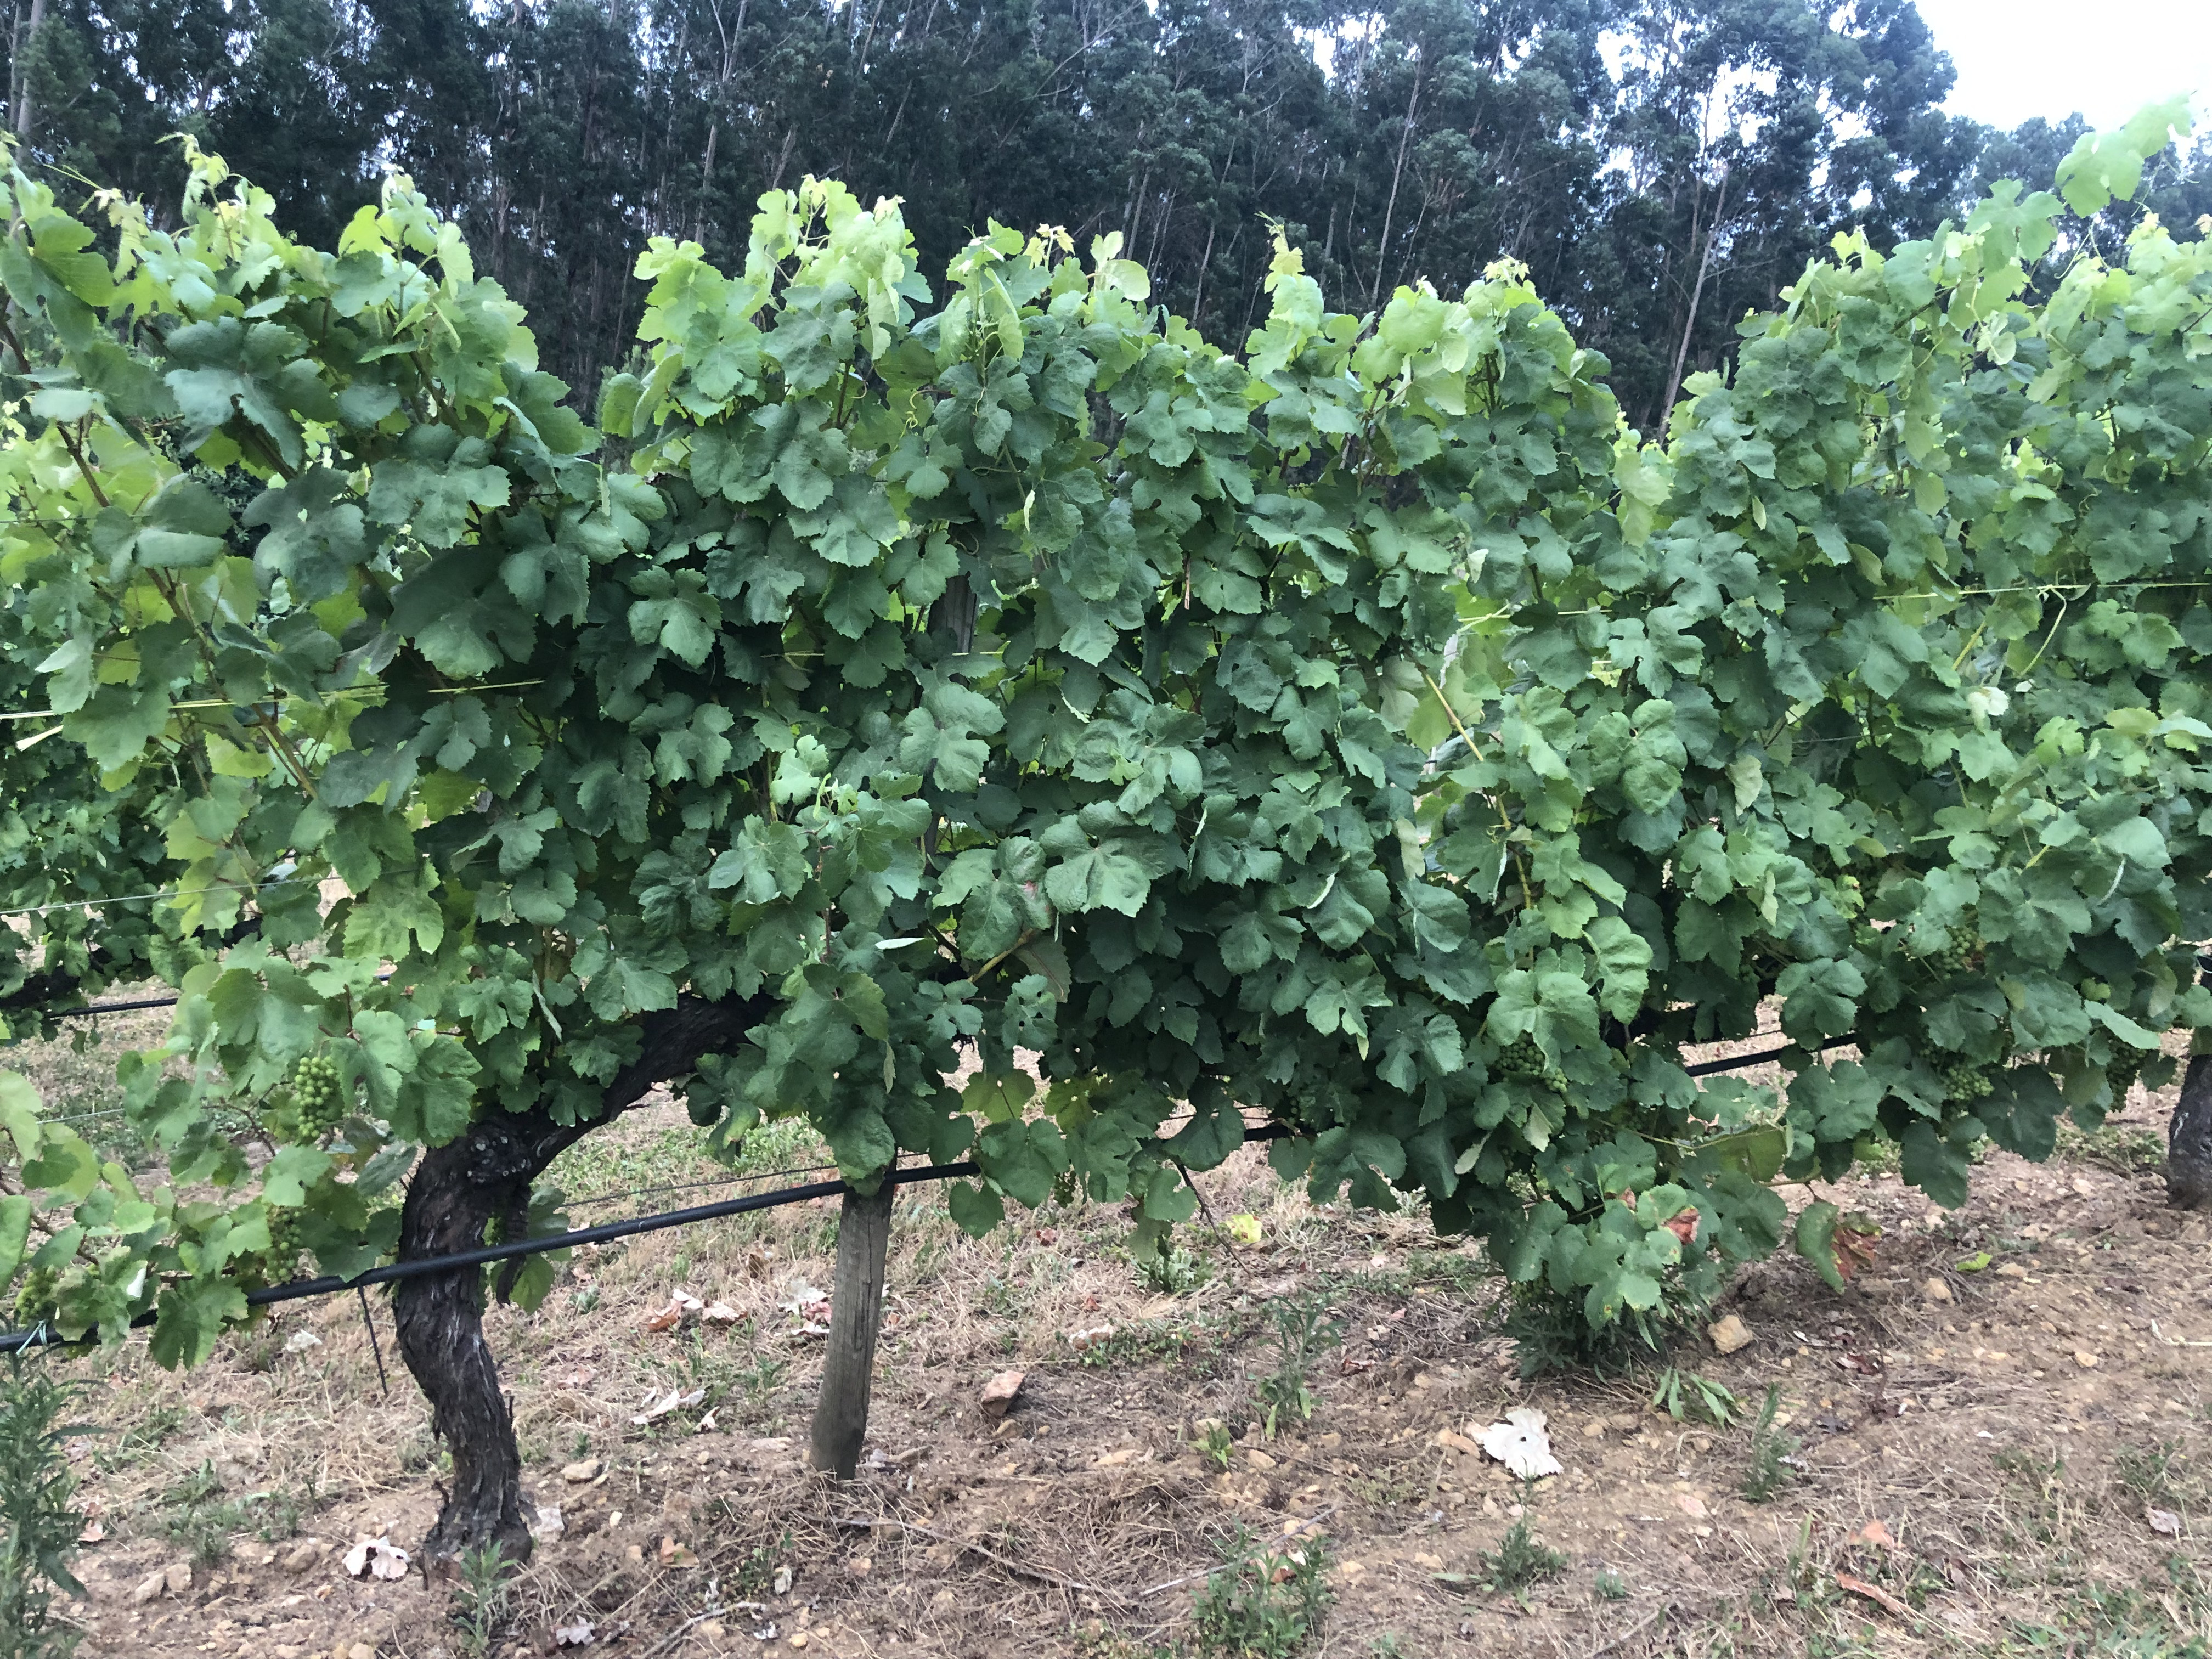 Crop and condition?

grapevine, not affected by esca disease
